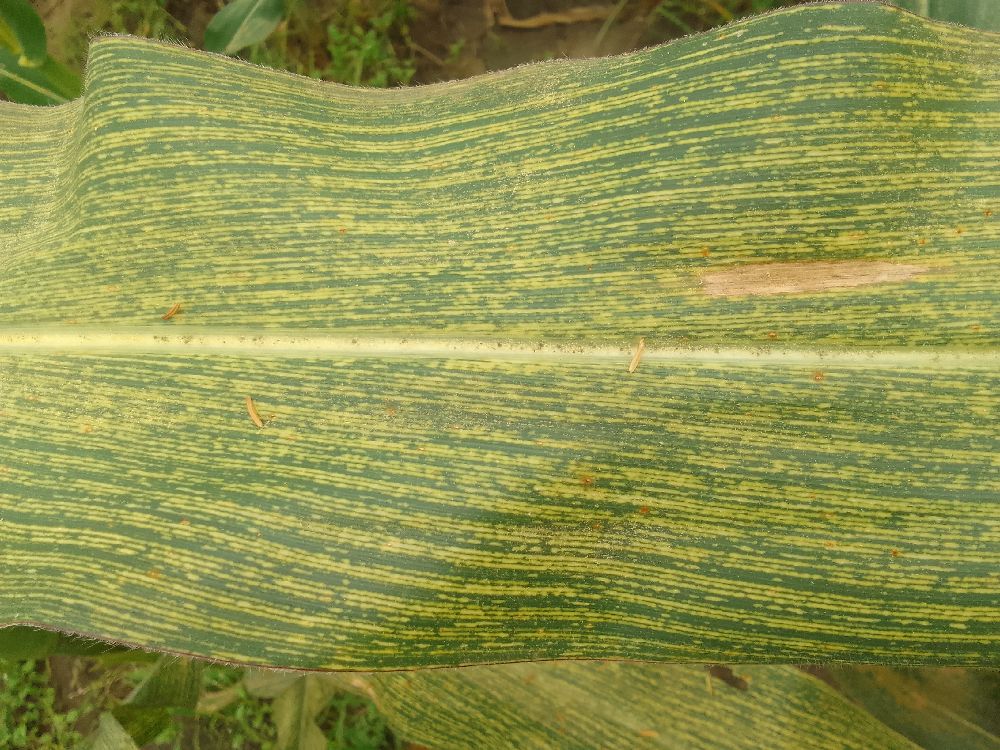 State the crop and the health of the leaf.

maize, maize streak virus
